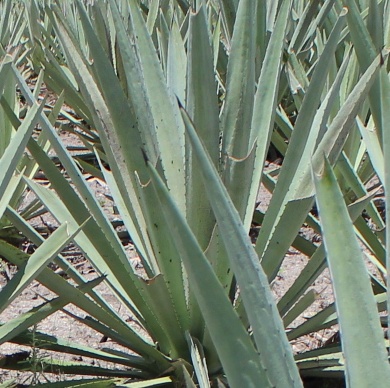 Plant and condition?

agave, healthy
